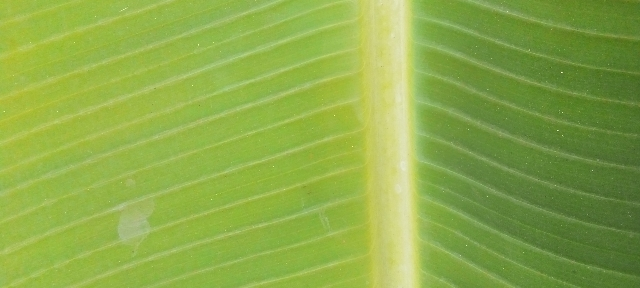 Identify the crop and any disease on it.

banana, healthy
